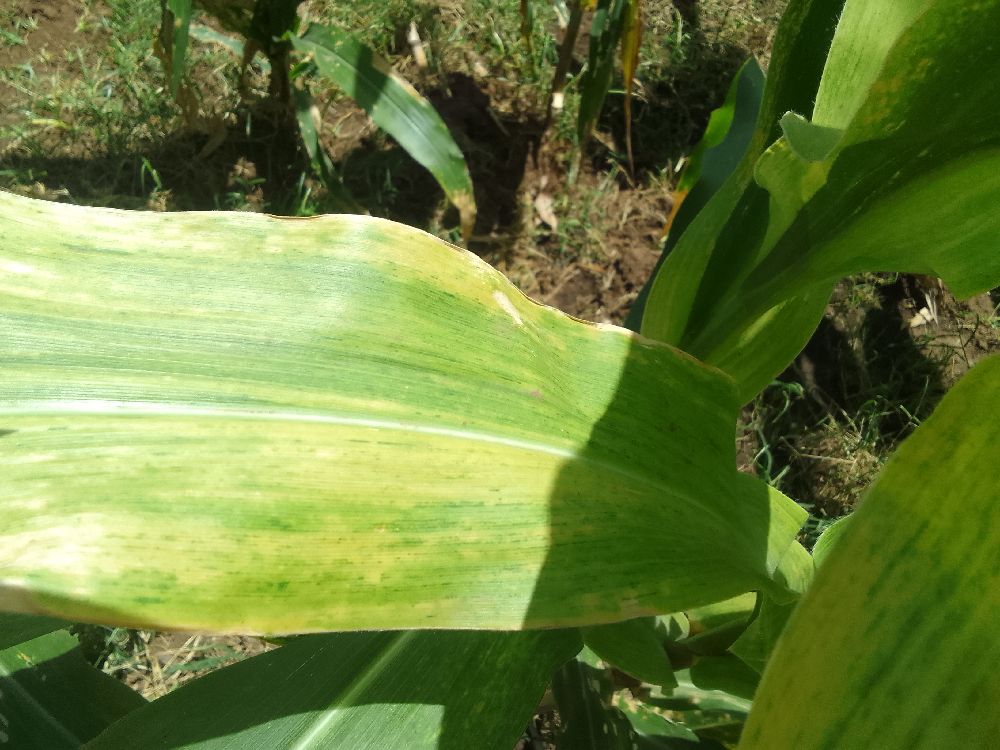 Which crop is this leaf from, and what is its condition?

maize, maize lethal necrosis
